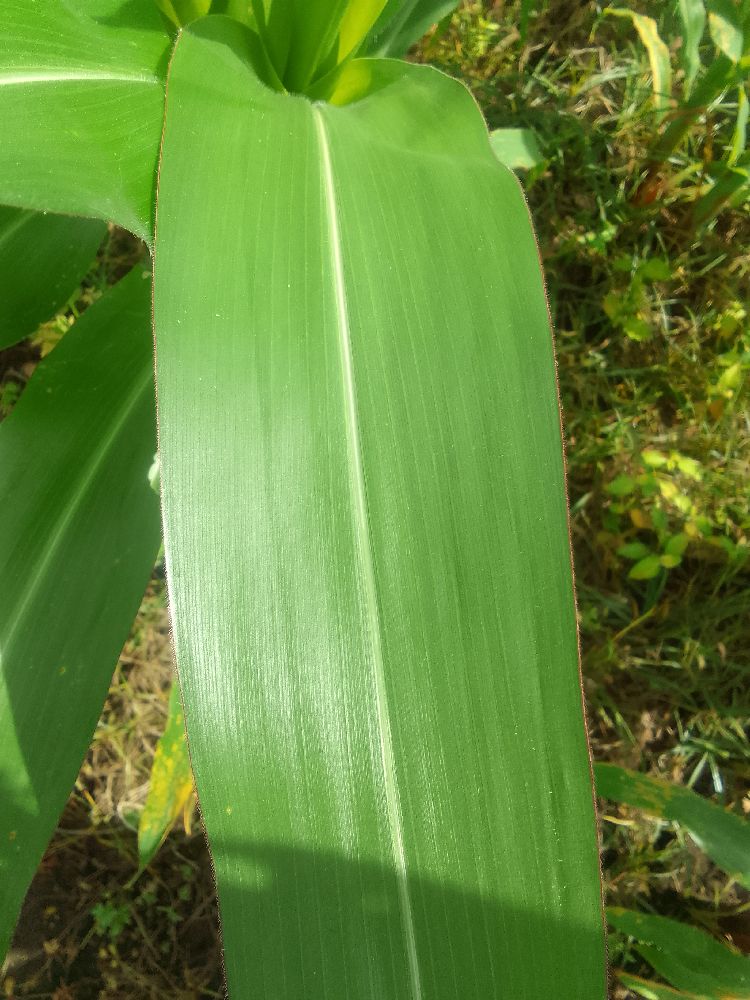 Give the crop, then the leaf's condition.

maize, healthy
